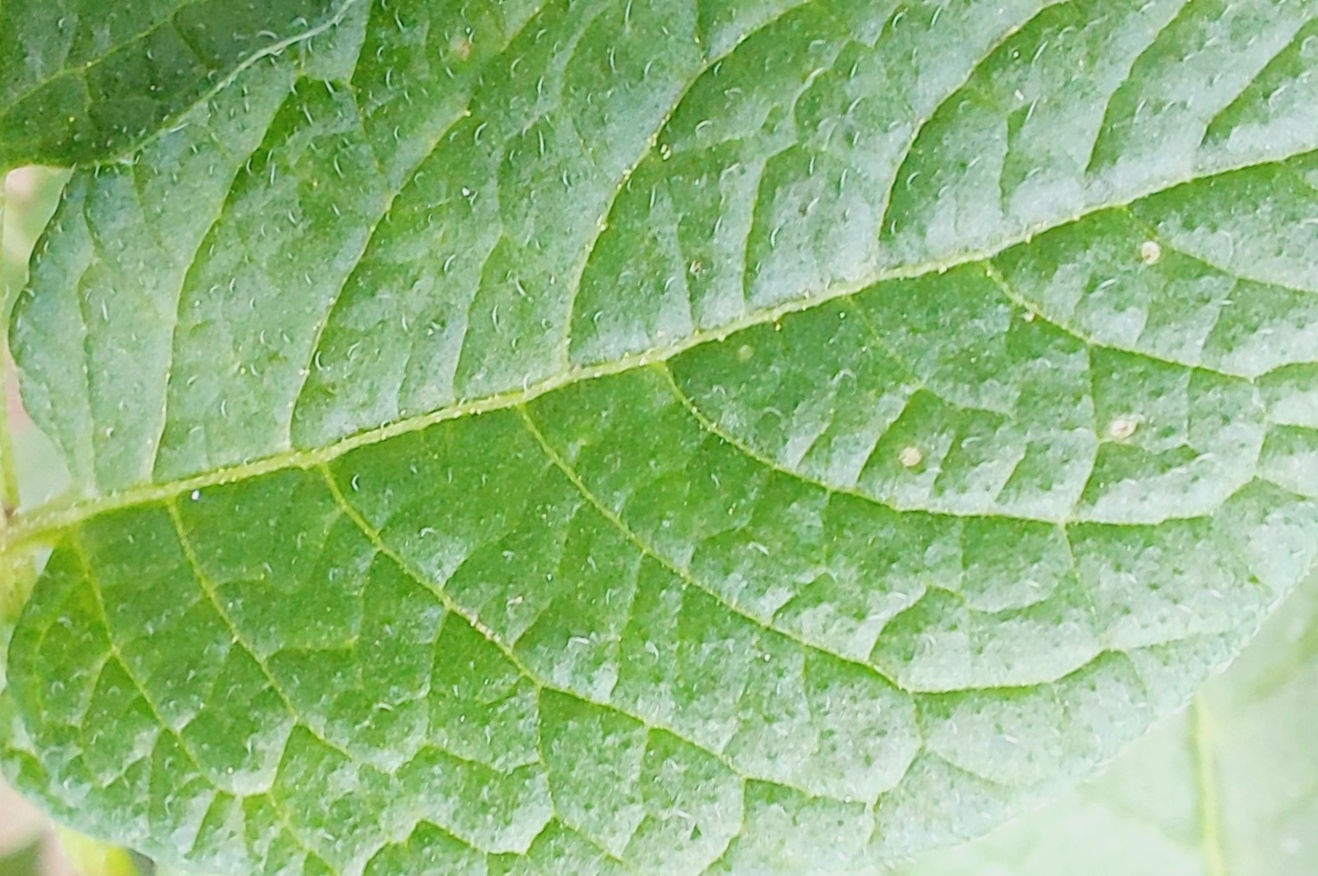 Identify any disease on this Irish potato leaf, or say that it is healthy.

healthy
